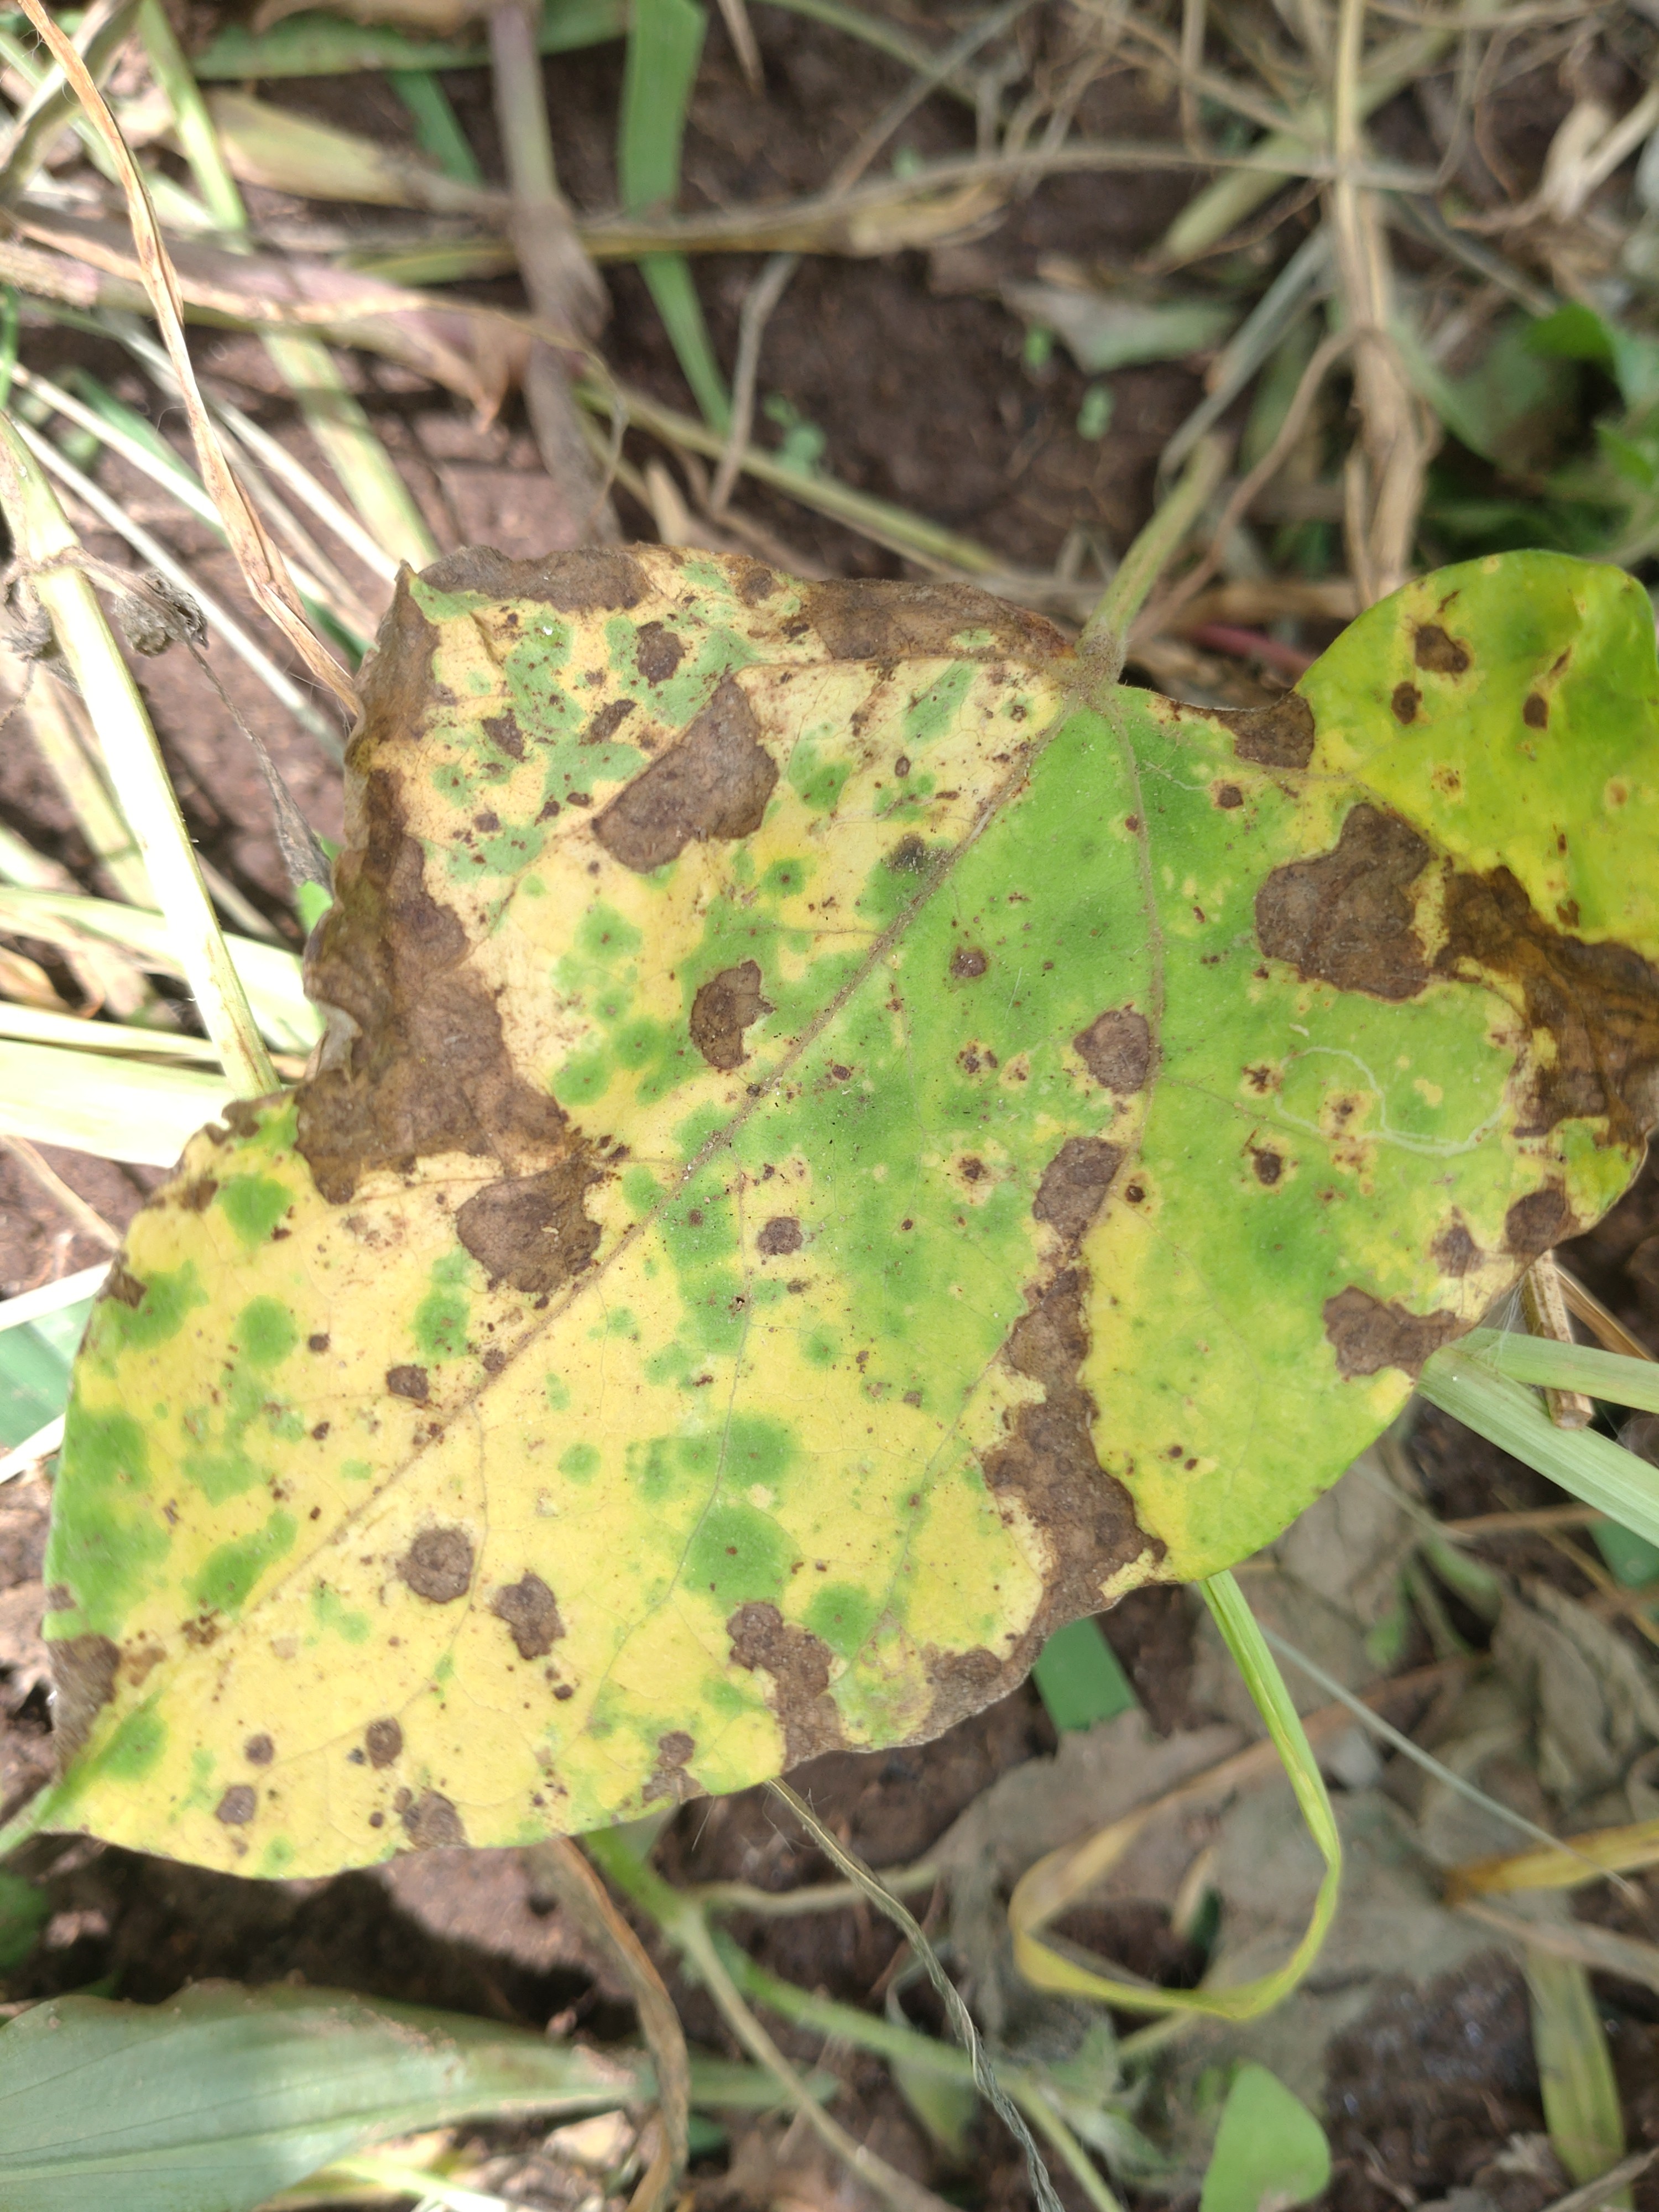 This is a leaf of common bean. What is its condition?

rust
